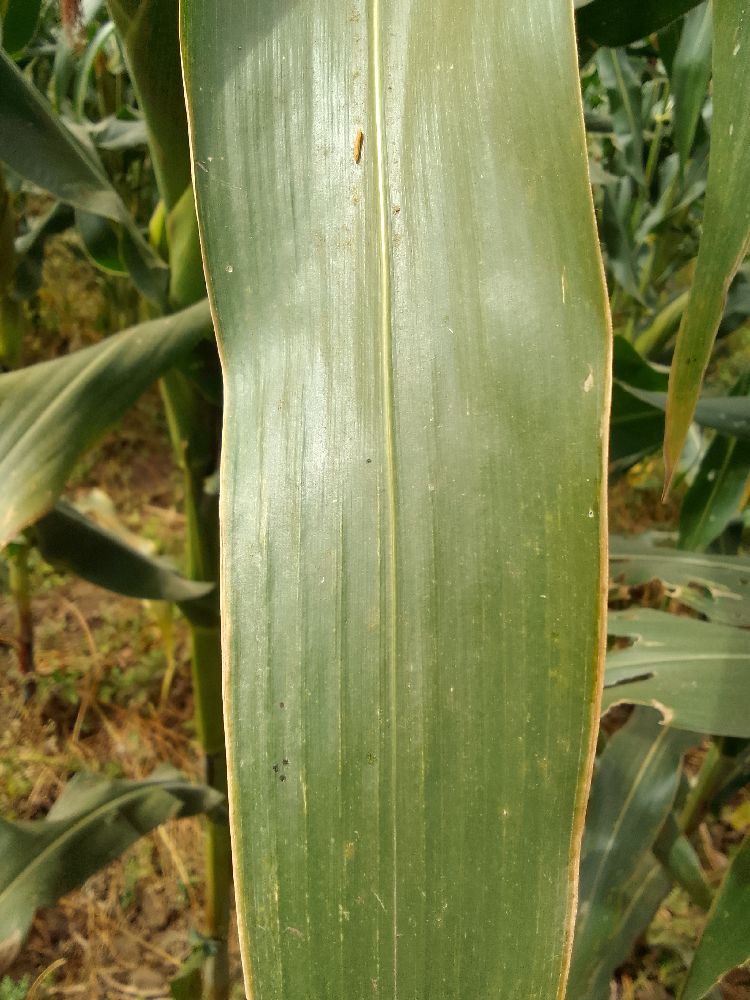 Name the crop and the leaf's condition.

maize, healthy
